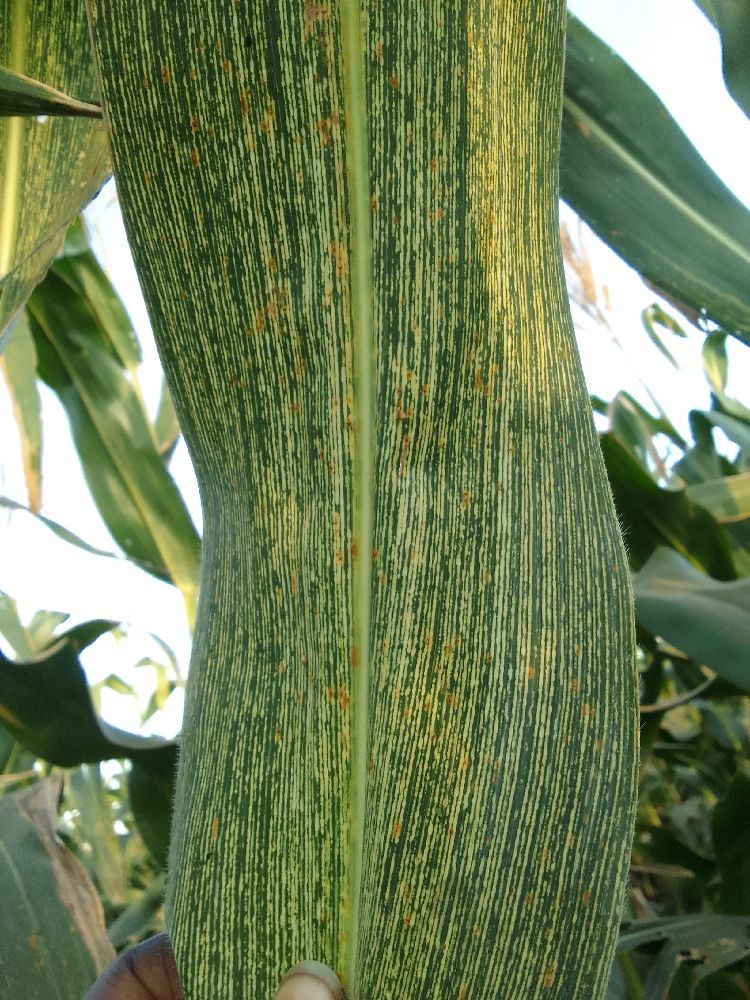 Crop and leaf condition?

maize, maize streak virus
